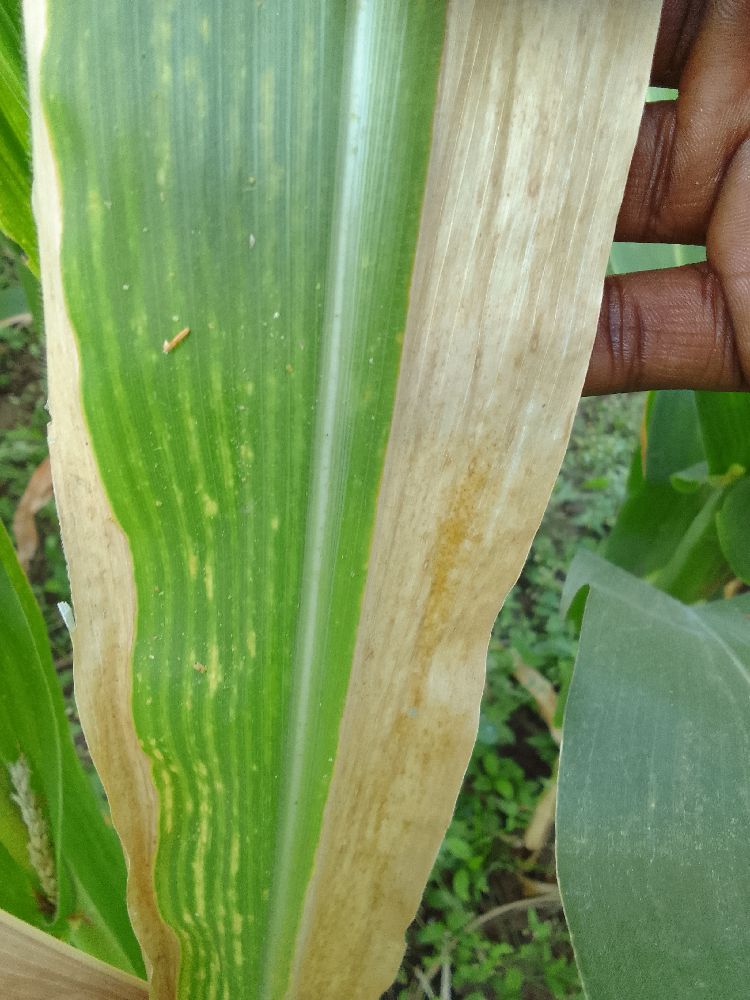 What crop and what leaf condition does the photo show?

maize, maize lethal necrosis
